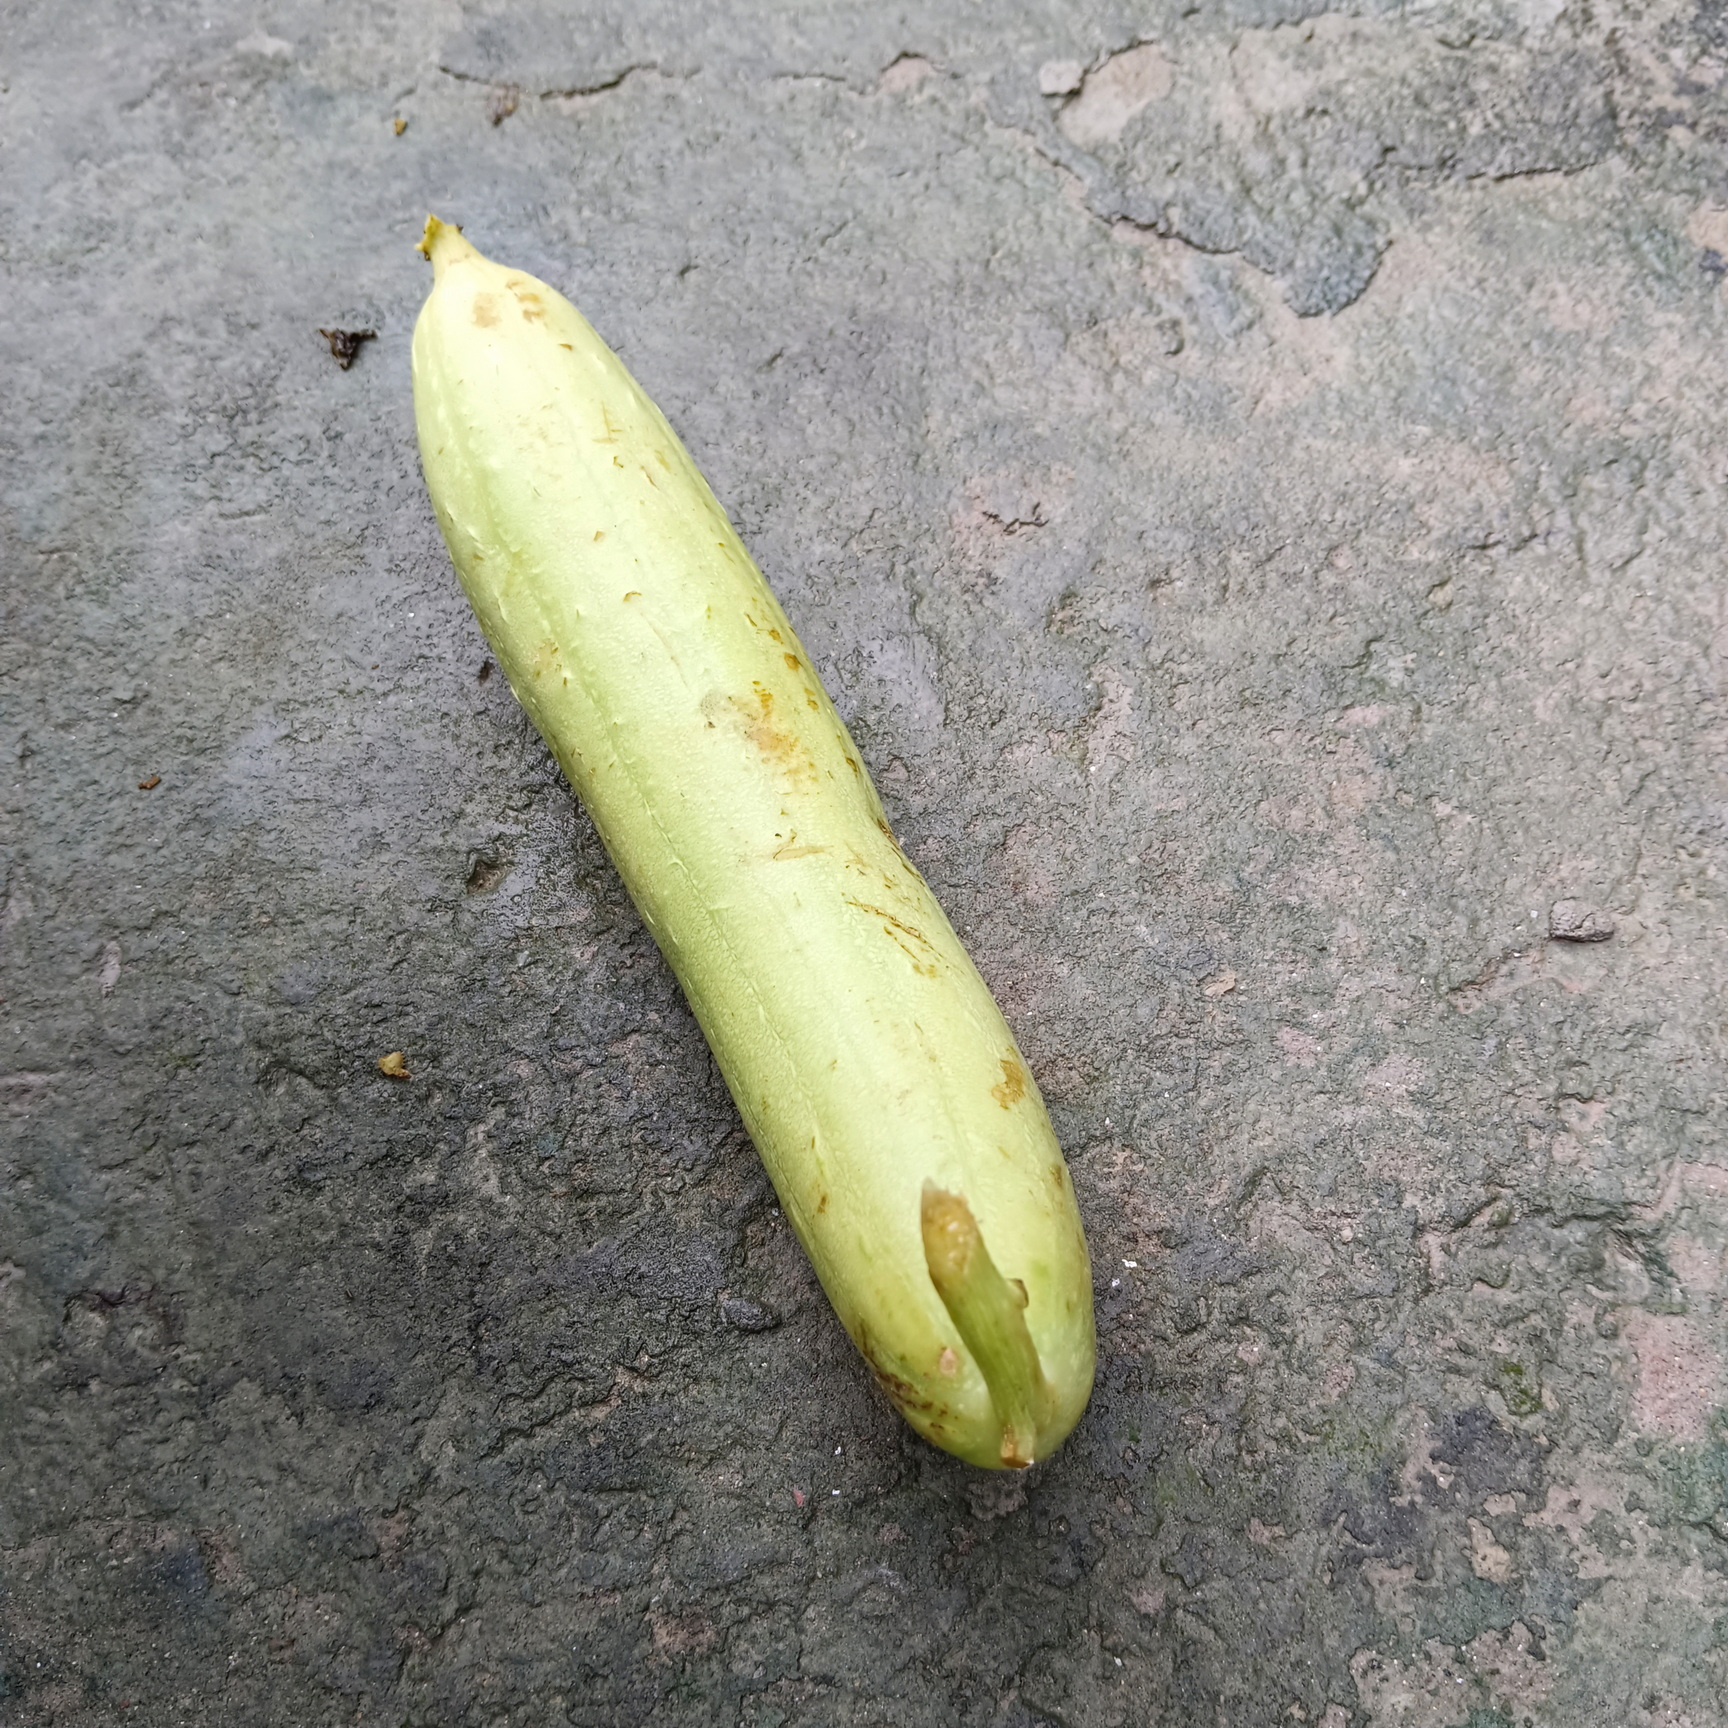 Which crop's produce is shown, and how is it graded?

luffa, fresh
